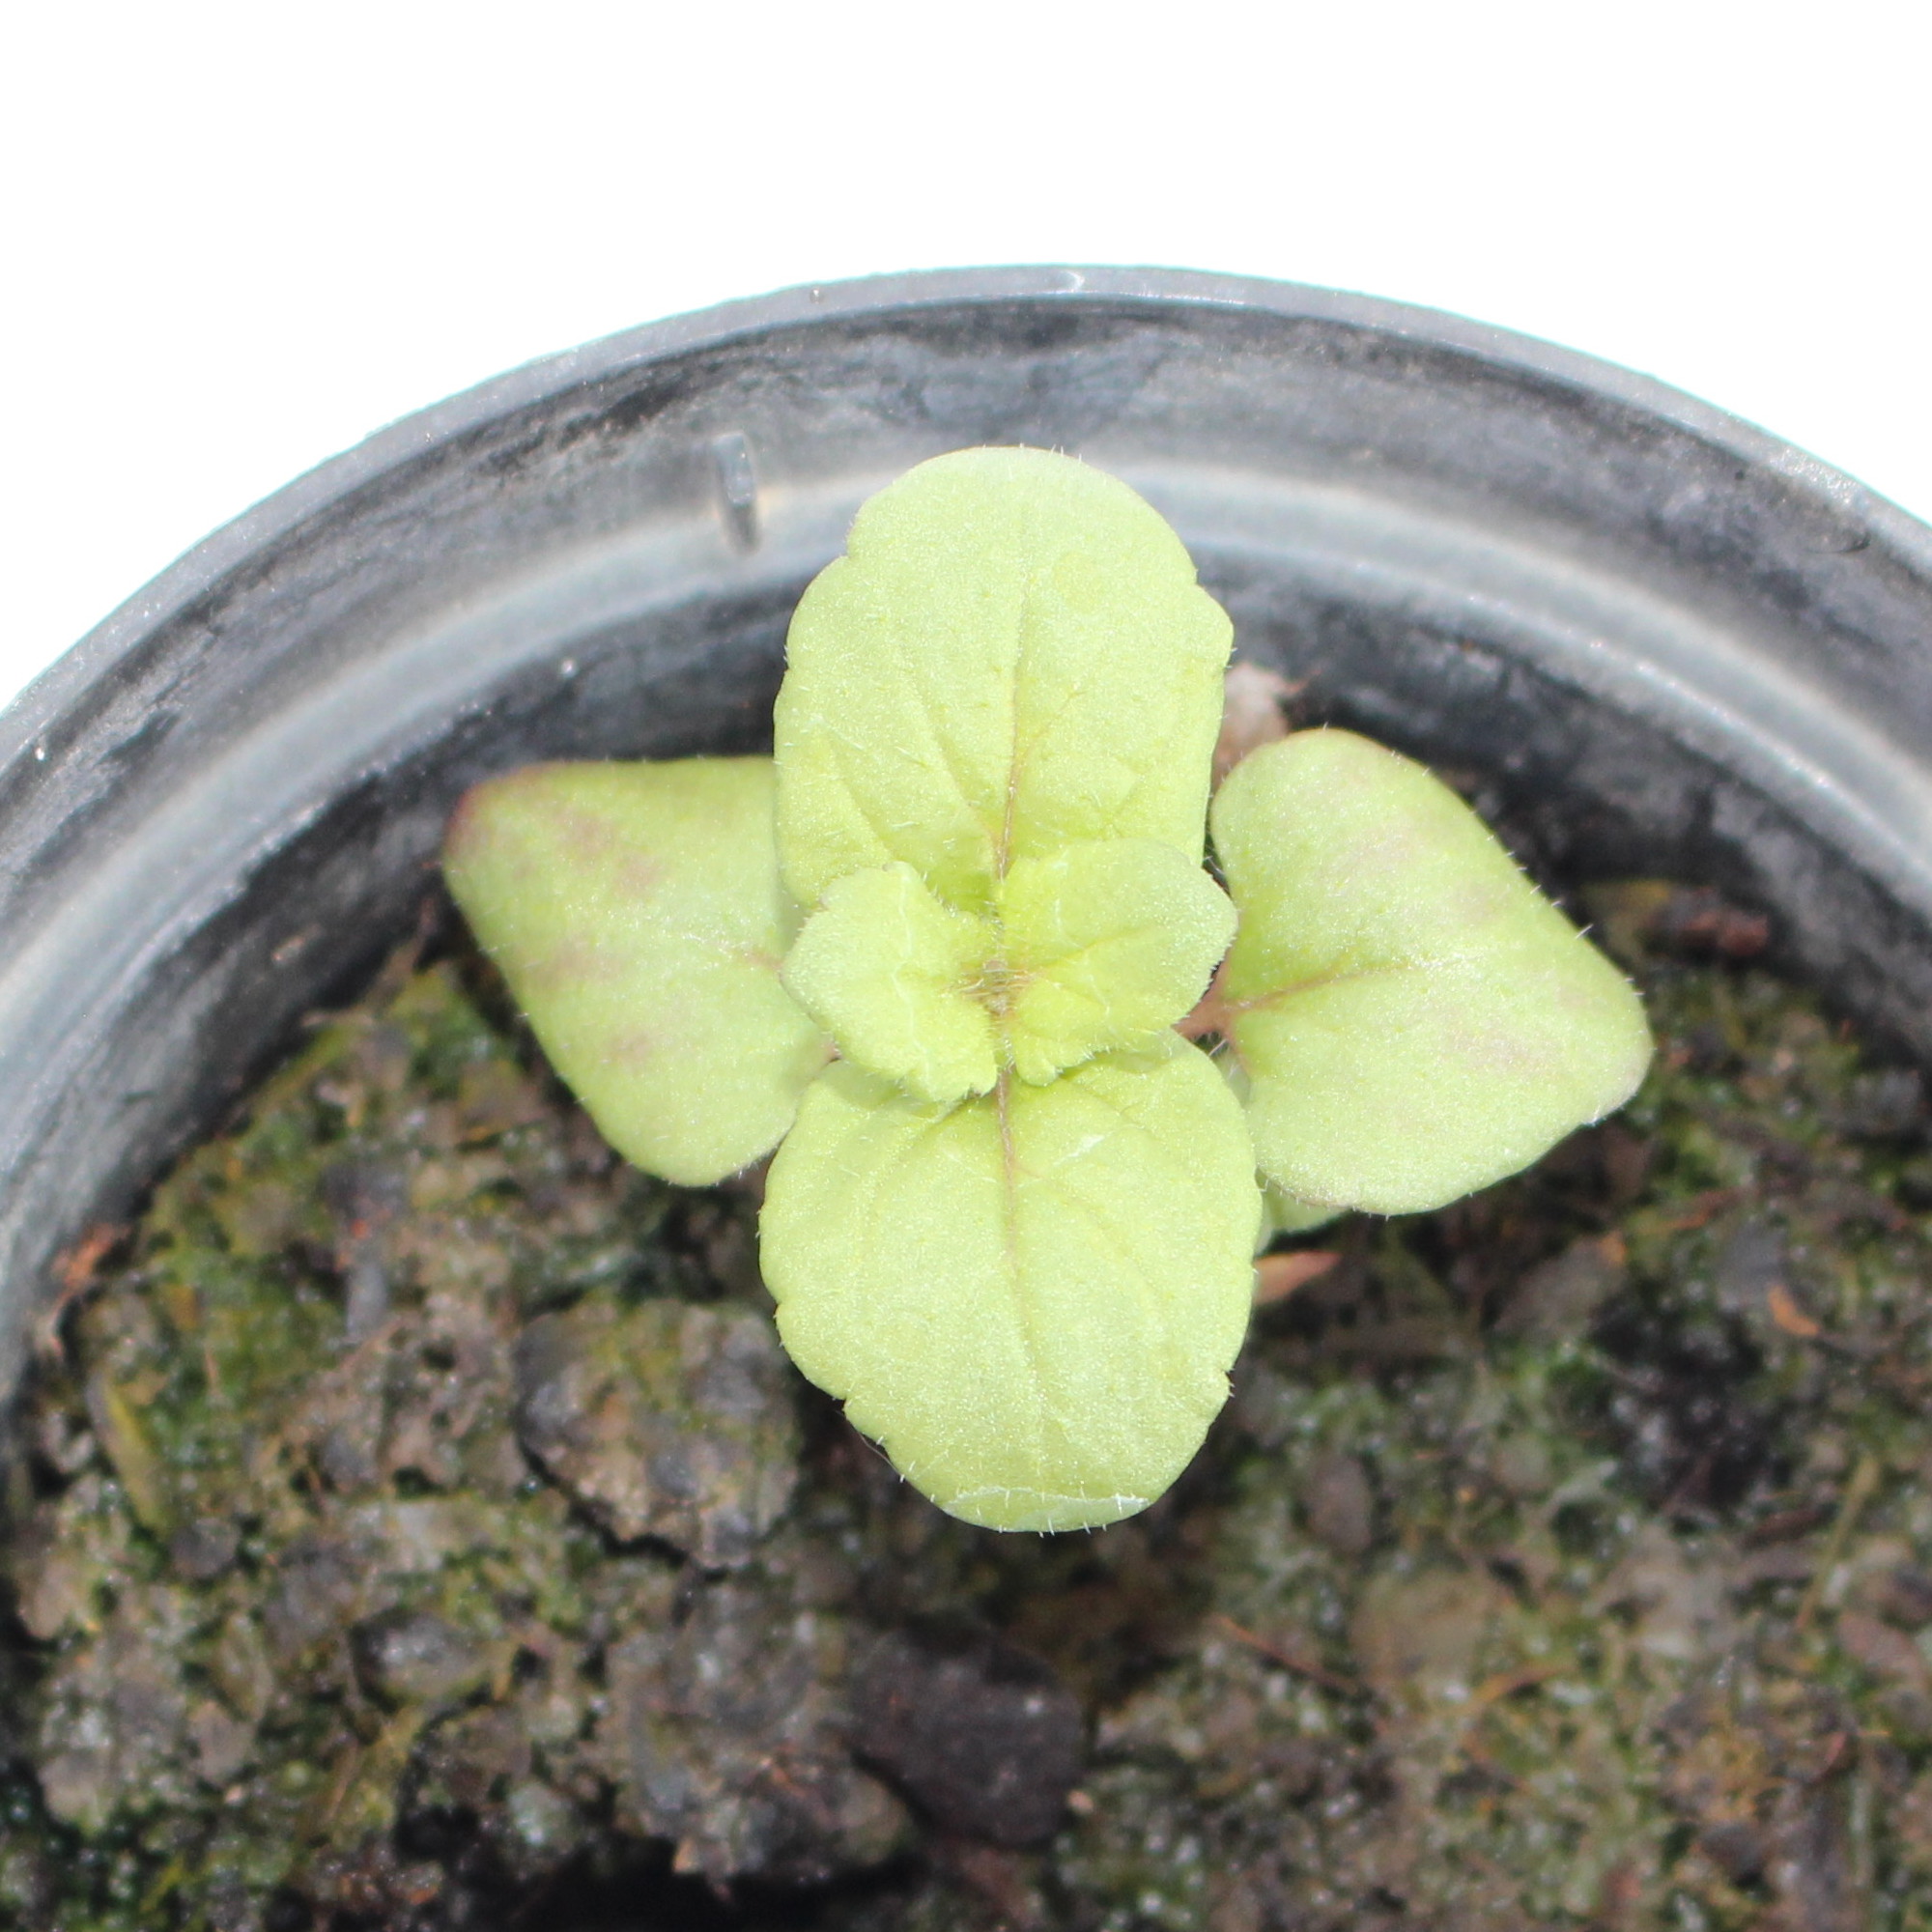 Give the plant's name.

Veronica persica
